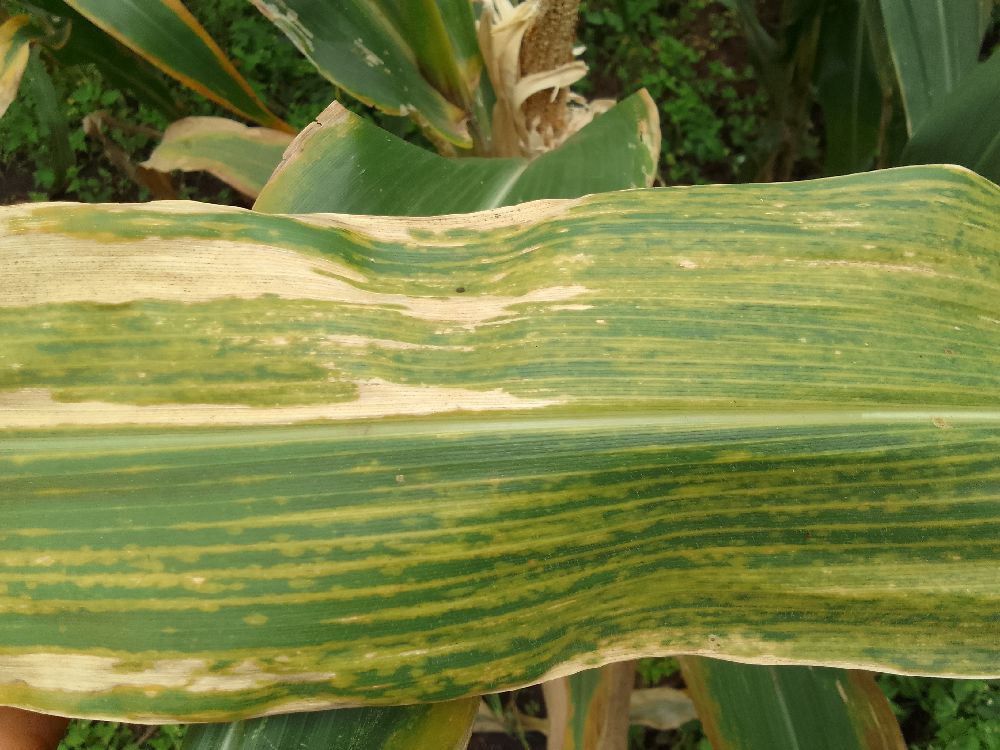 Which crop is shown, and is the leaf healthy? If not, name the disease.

maize, maize lethal necrosis
